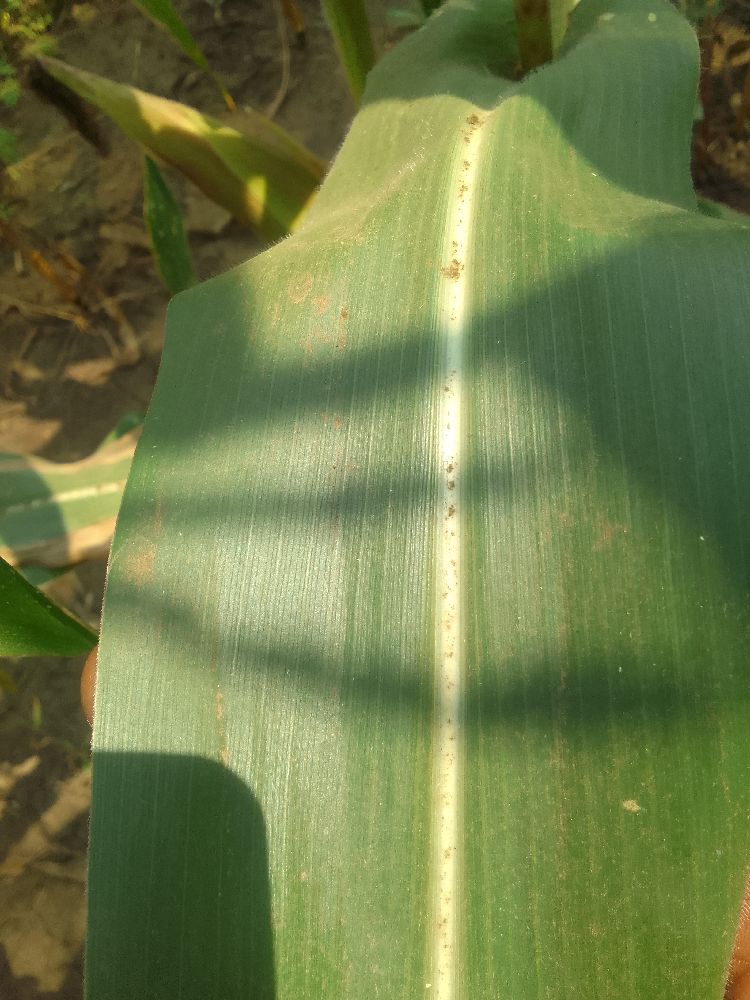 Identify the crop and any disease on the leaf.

maize, healthy
